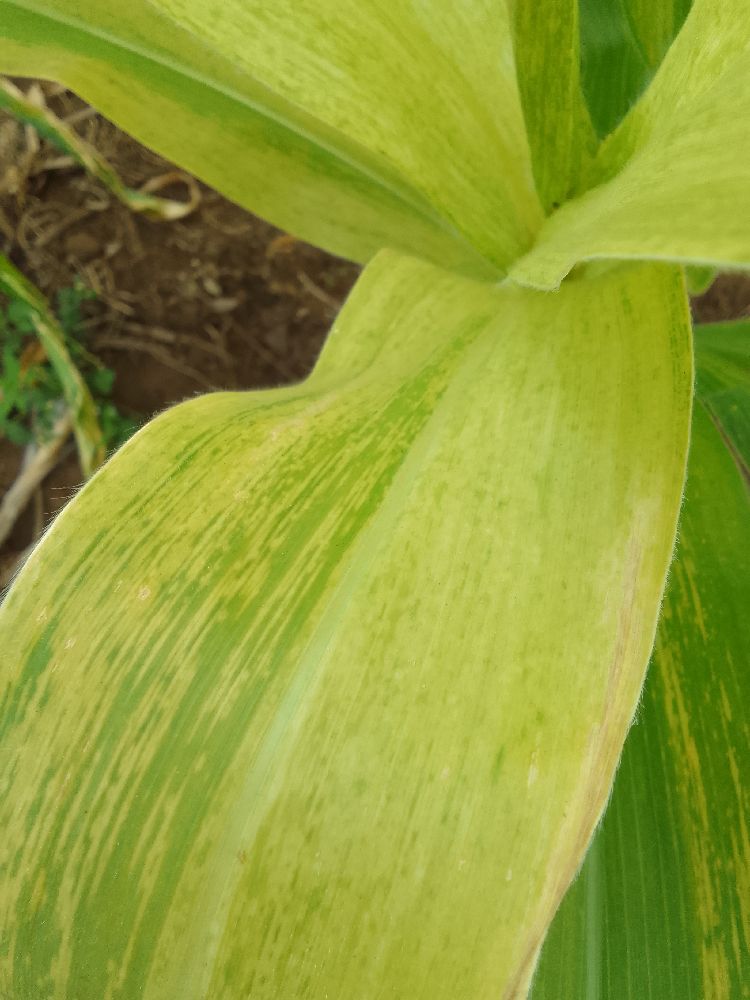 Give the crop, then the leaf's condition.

maize, maize lethal necrosis
